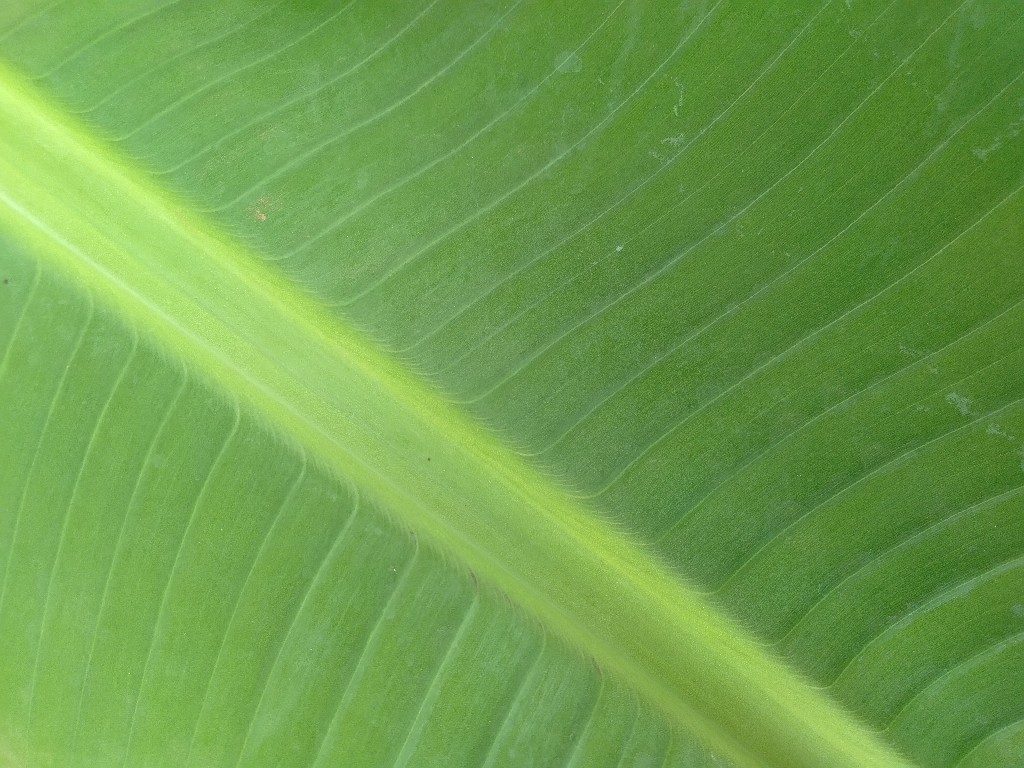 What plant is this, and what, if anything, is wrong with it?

banana, healthy
